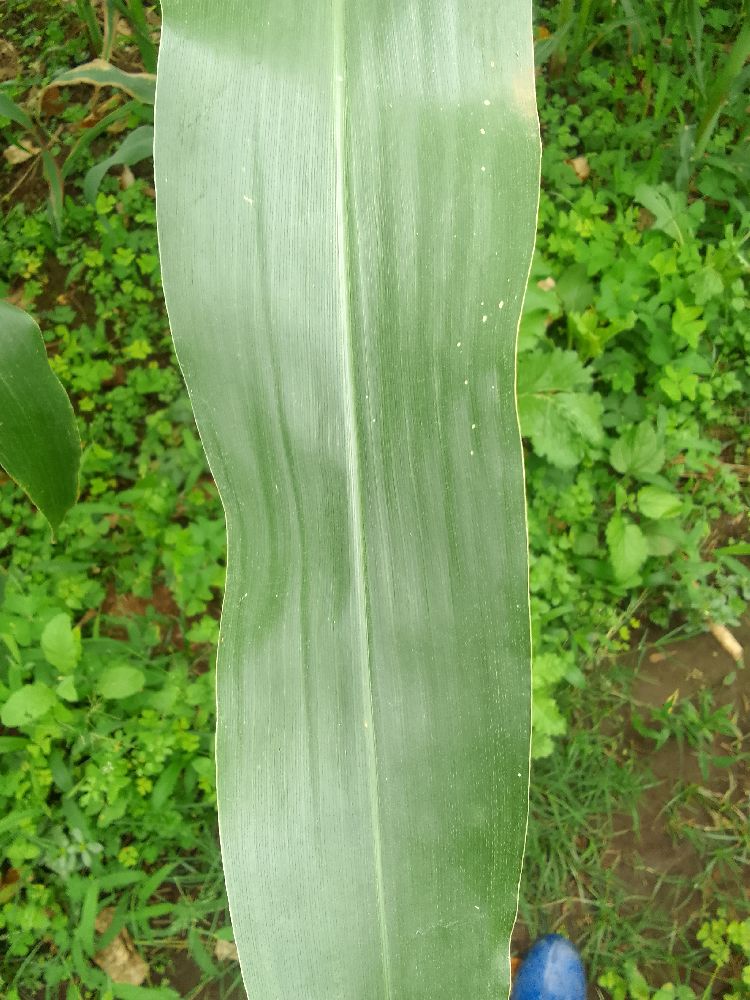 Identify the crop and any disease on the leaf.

maize, healthy
